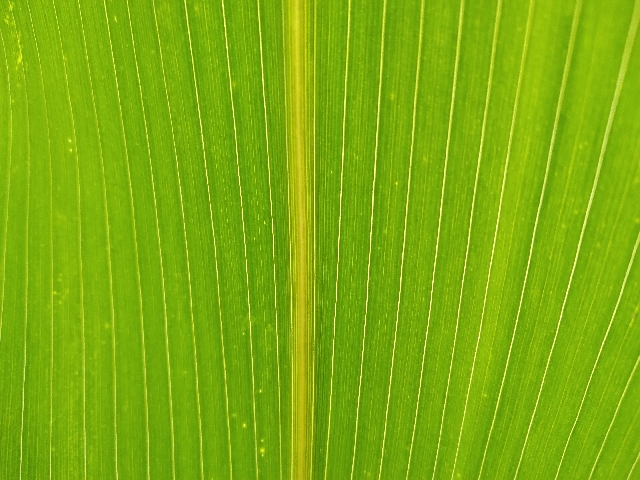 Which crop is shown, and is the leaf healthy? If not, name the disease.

maize, healthy
